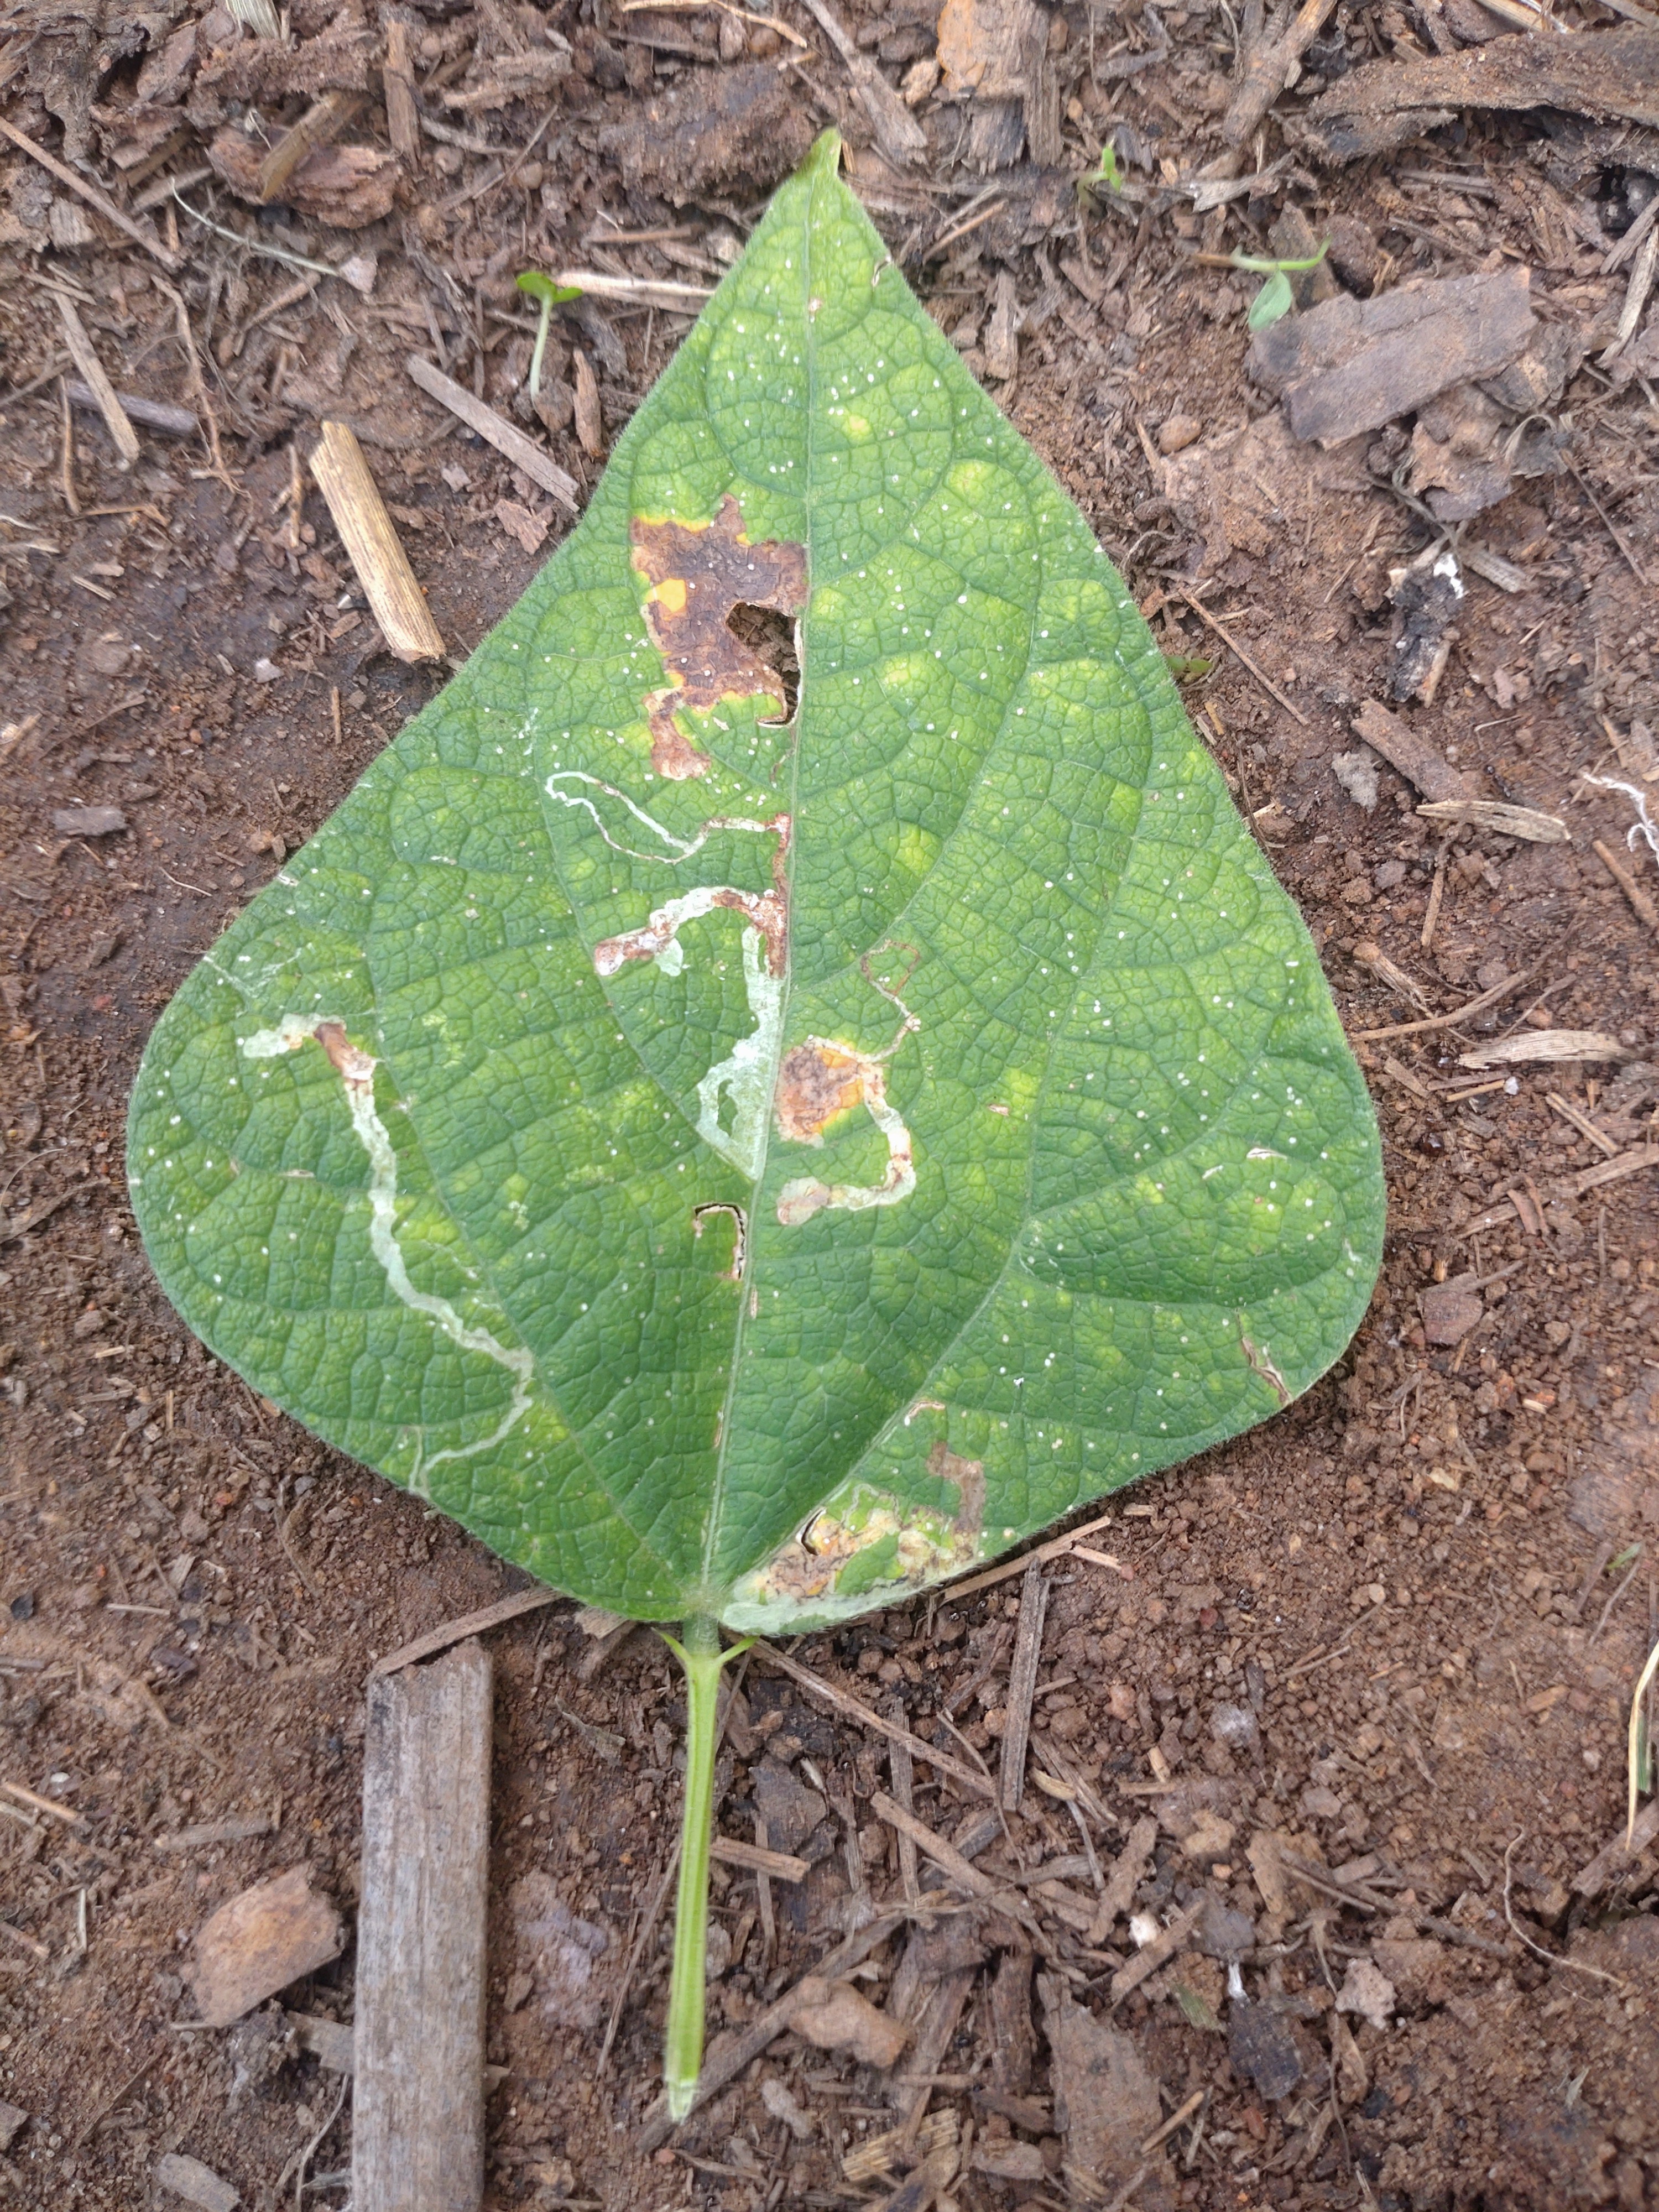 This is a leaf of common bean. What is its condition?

anthracnose
